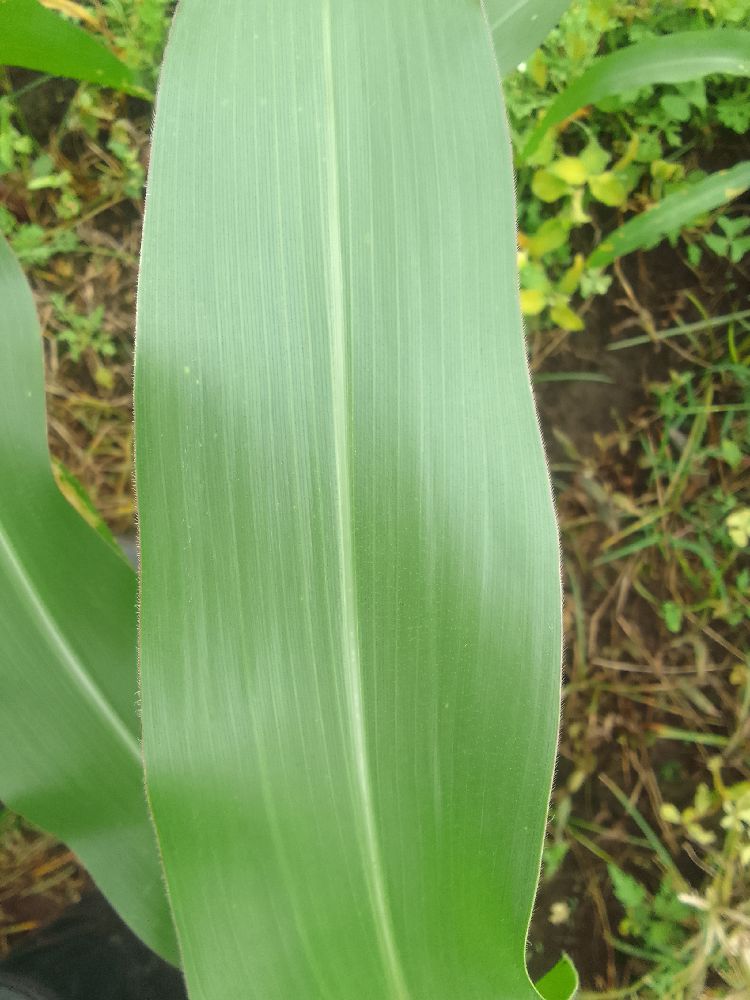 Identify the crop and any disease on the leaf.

maize, healthy
